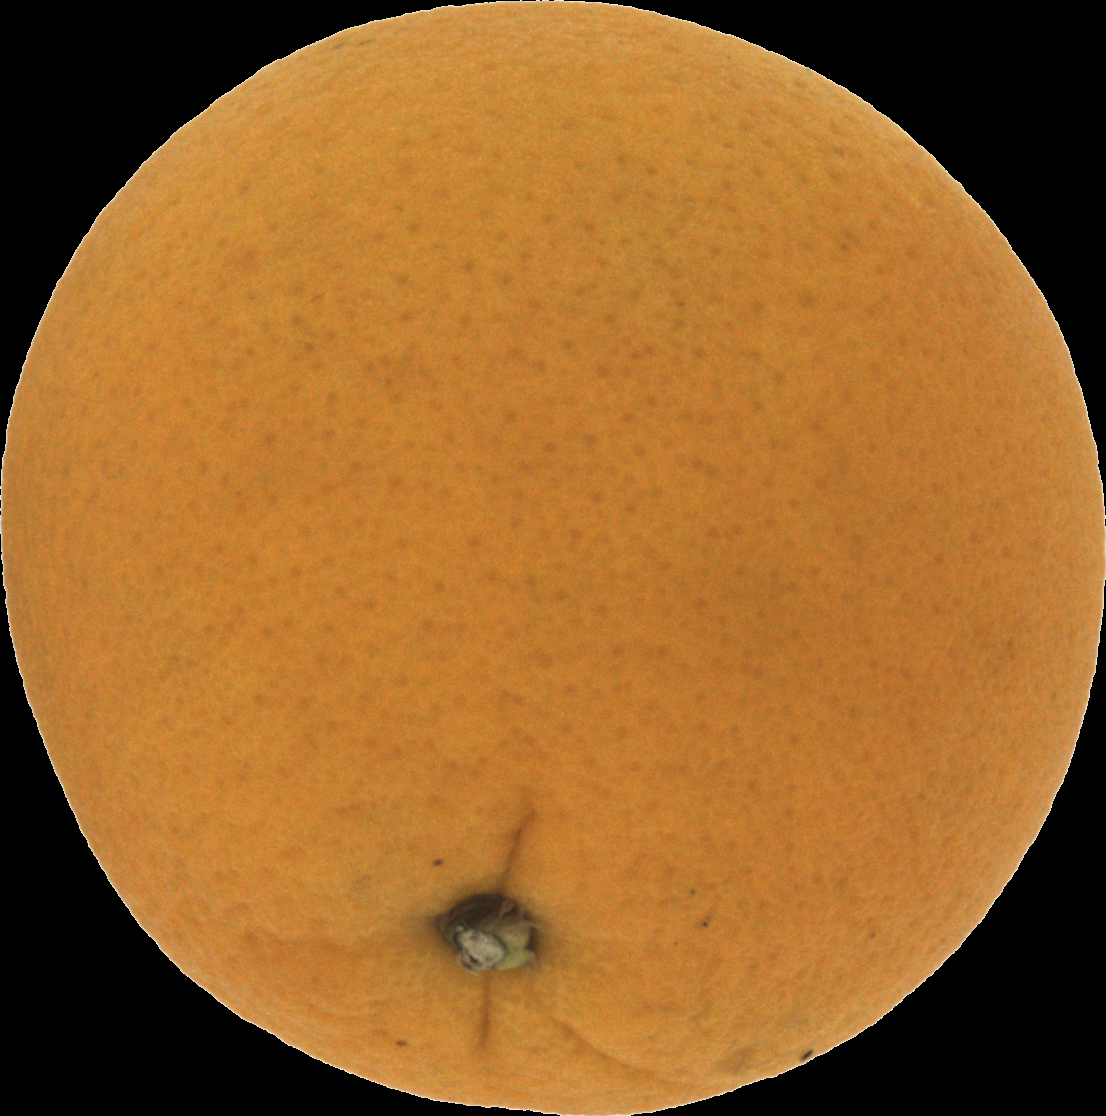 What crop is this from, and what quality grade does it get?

orange, good
